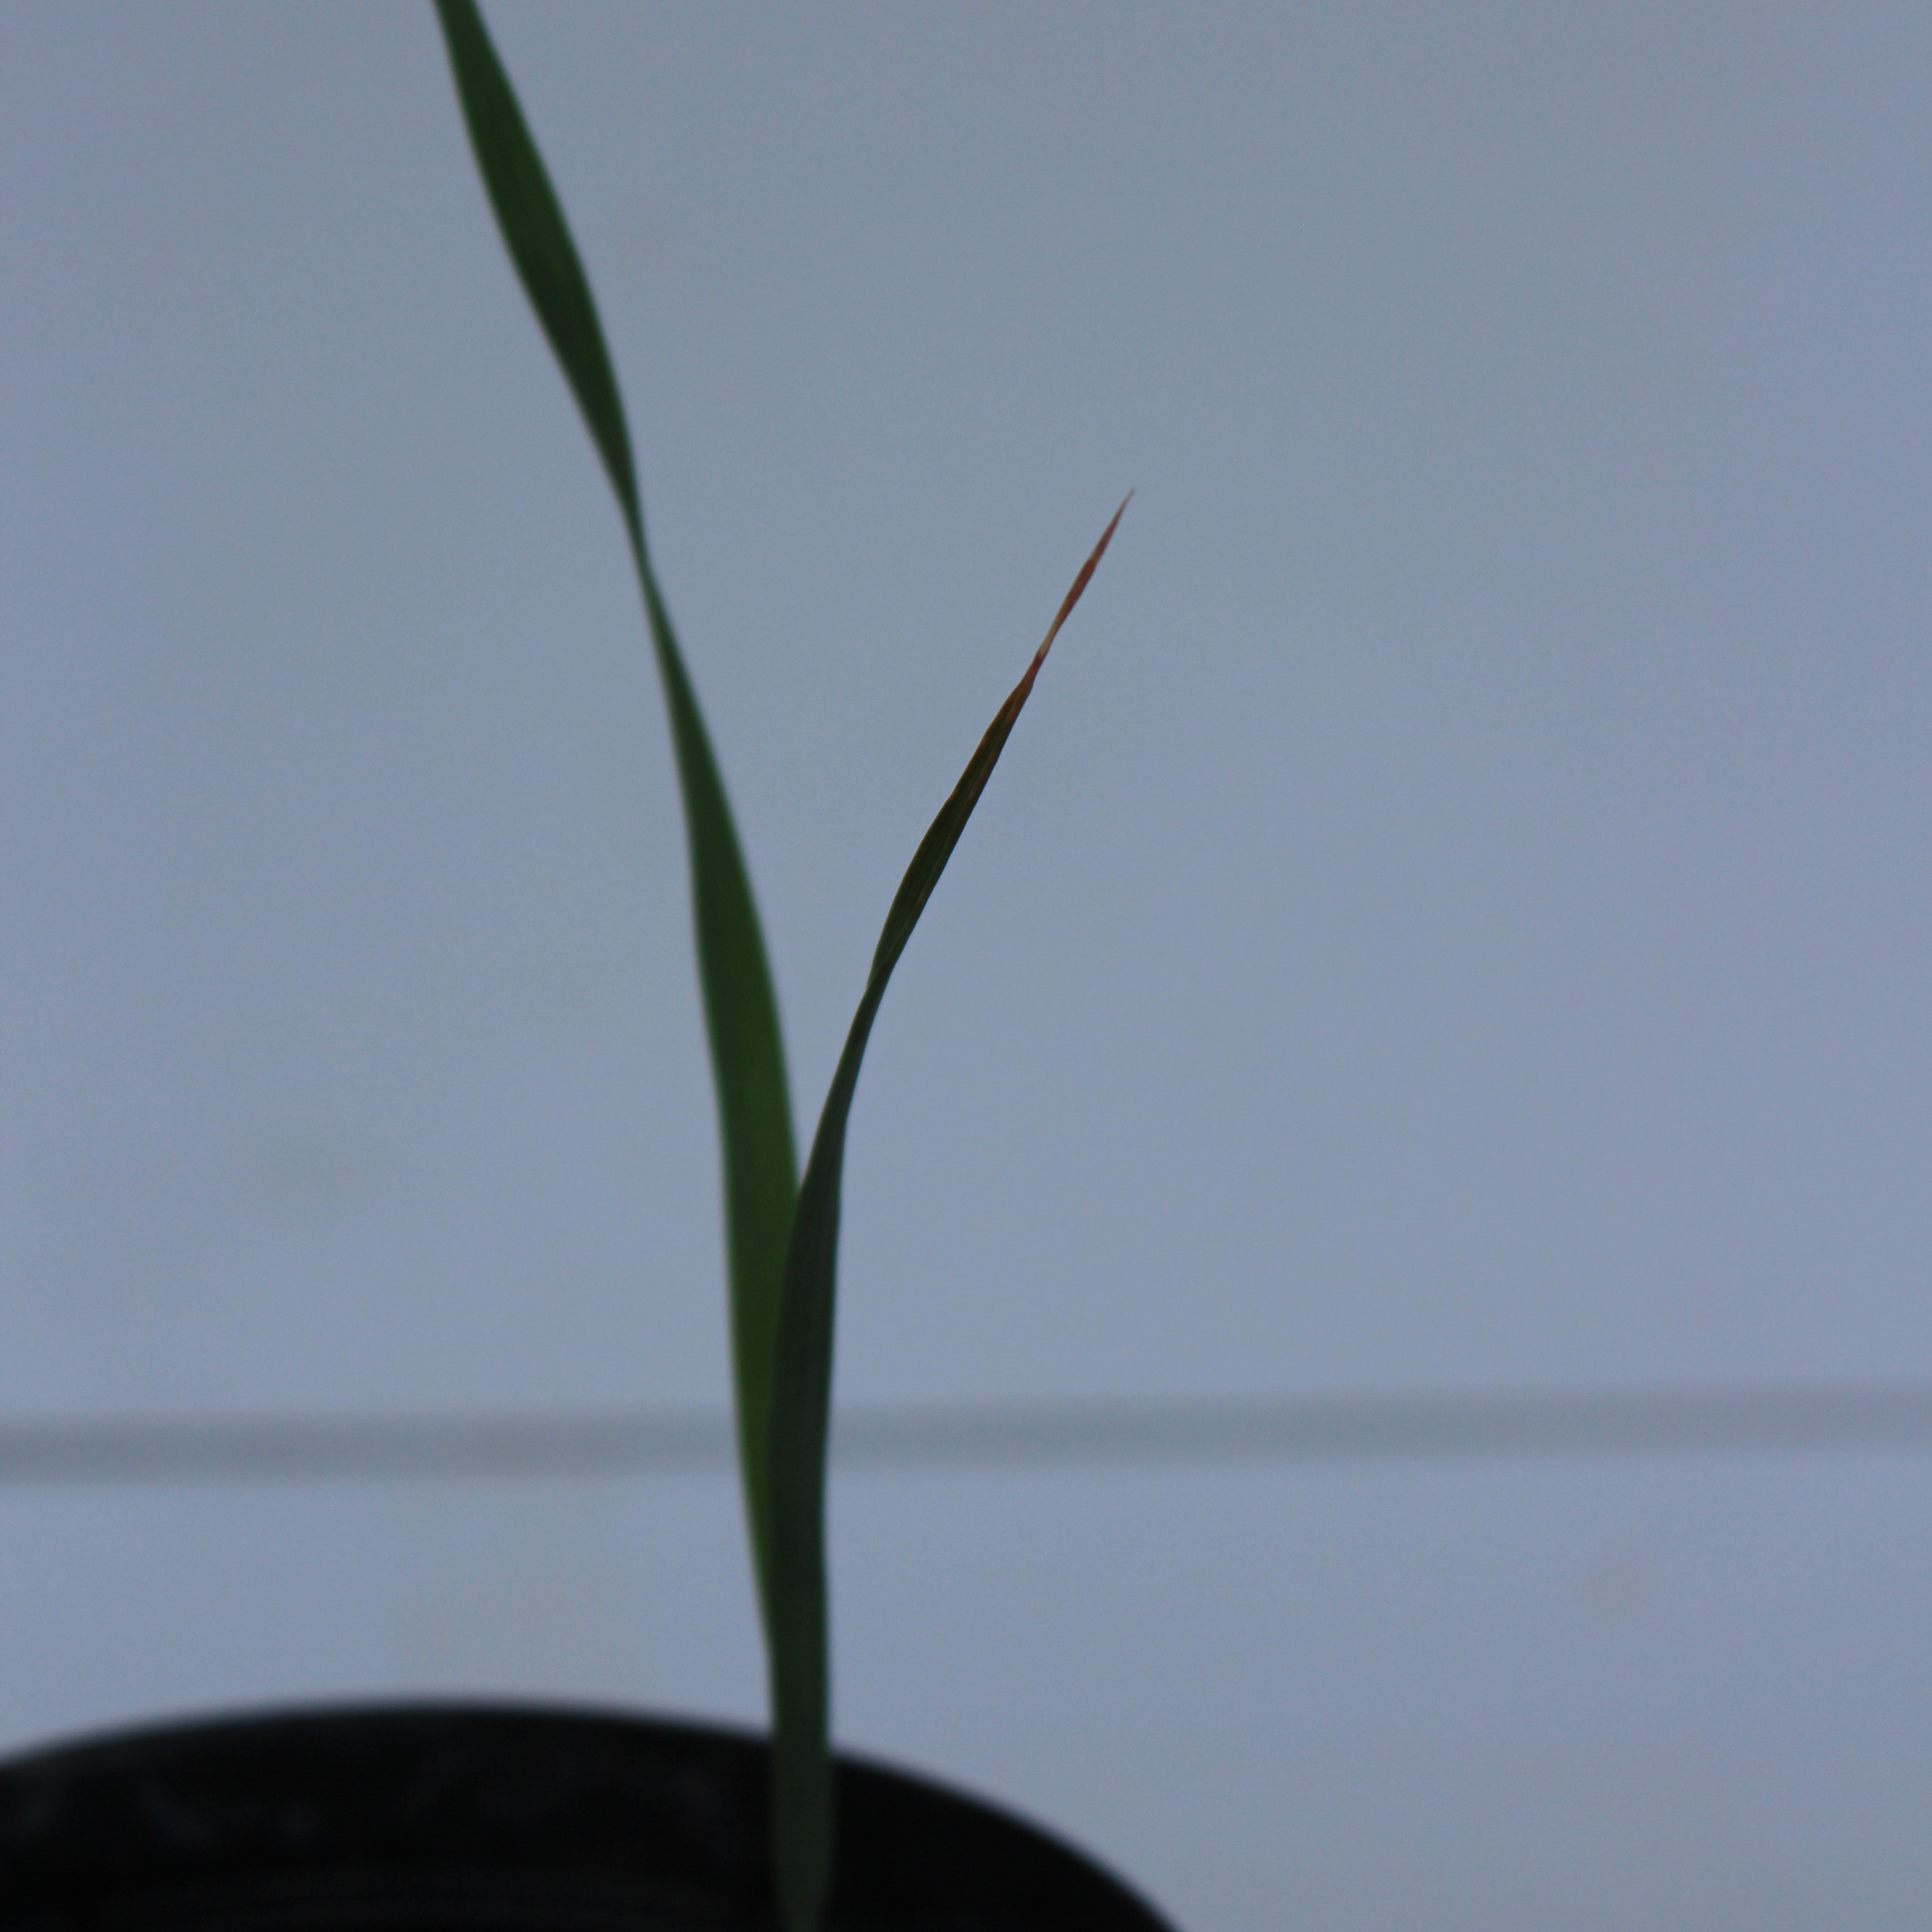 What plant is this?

Avena sterilis
